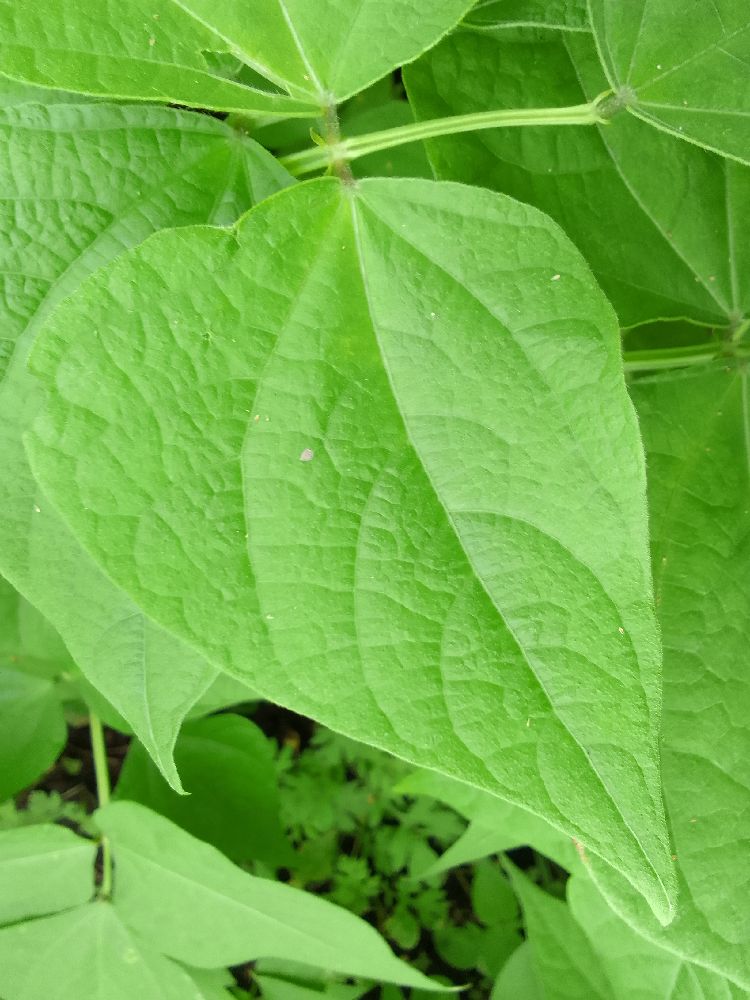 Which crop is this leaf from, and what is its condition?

common bean, healthy
